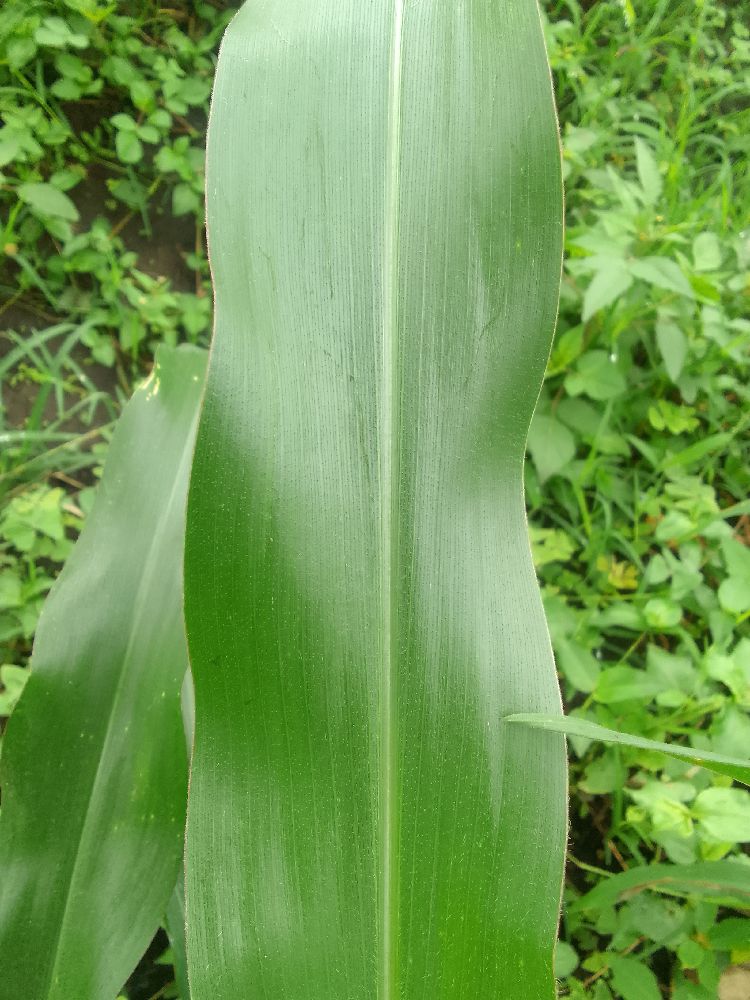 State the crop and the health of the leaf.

maize, healthy
